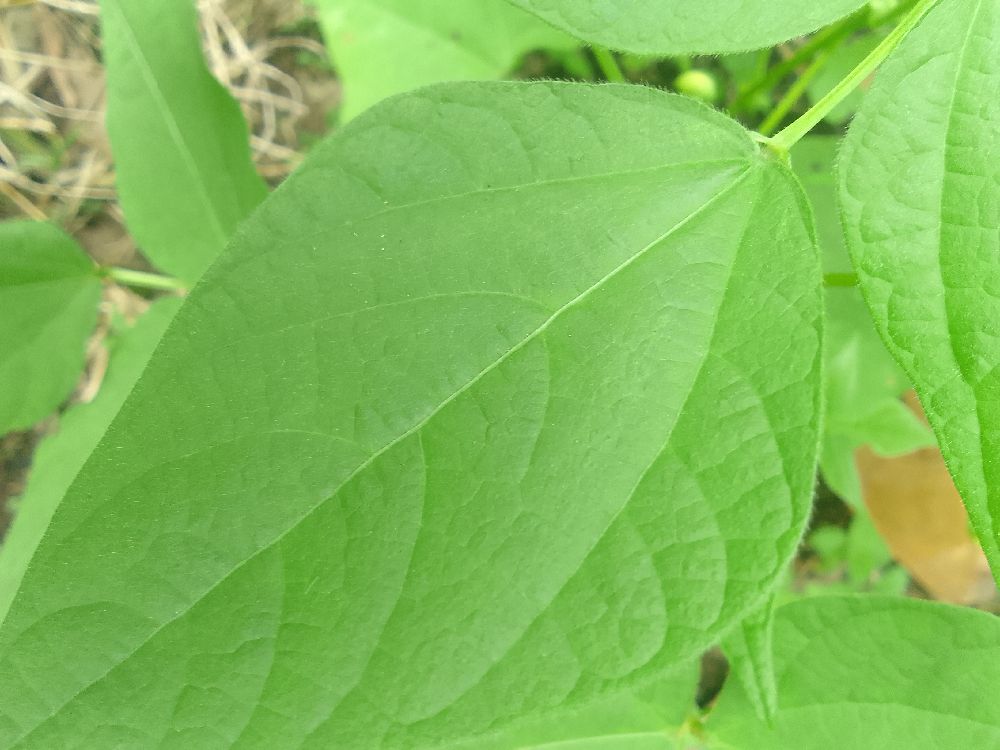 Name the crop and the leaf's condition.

common bean, healthy
